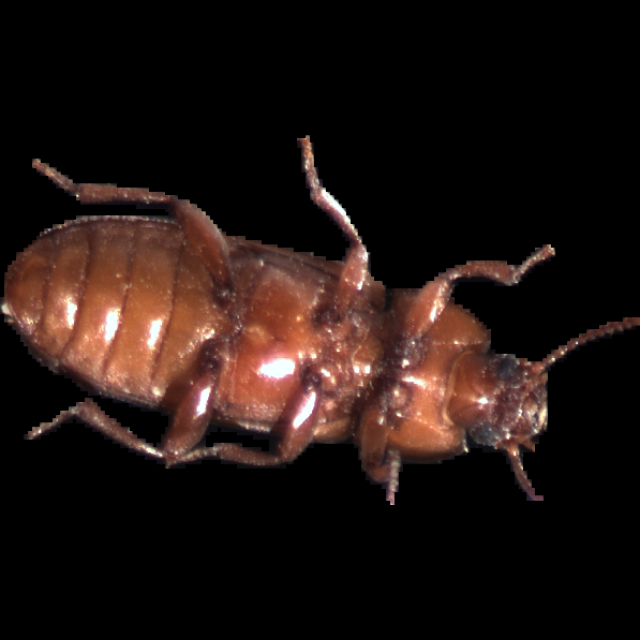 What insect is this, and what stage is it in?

mealworm beetle
